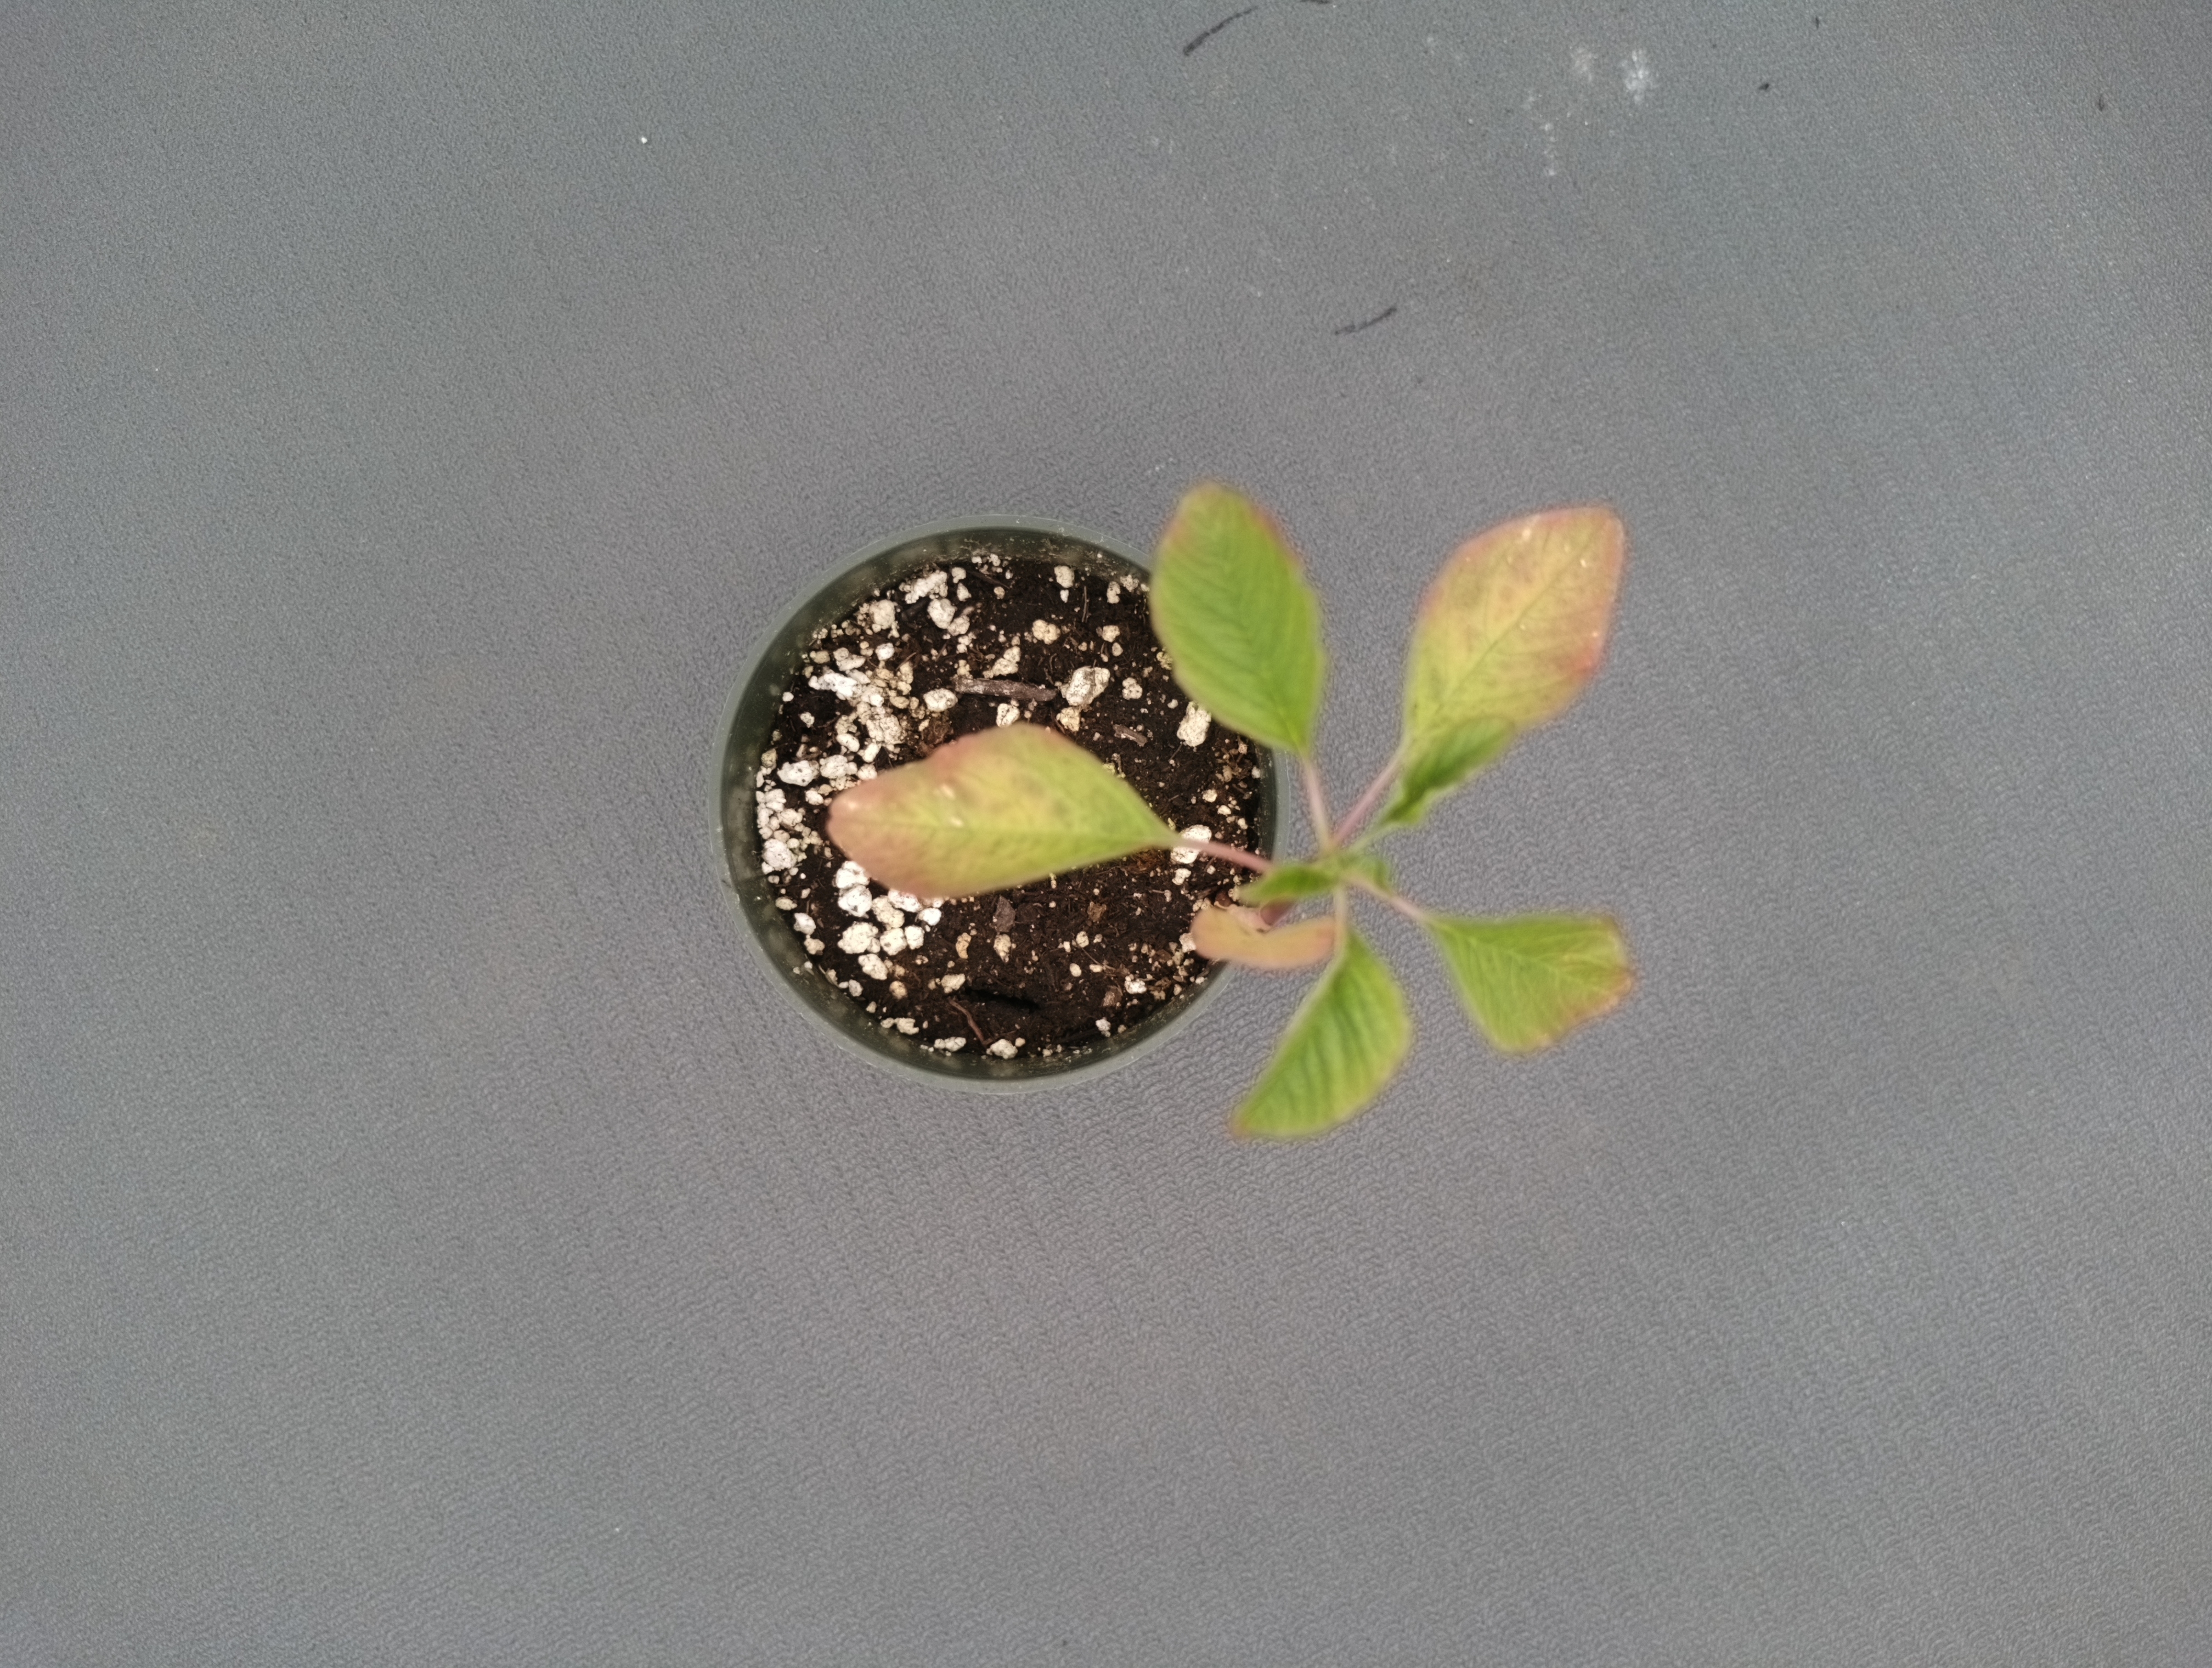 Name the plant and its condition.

waterhemp, chlorosis only
